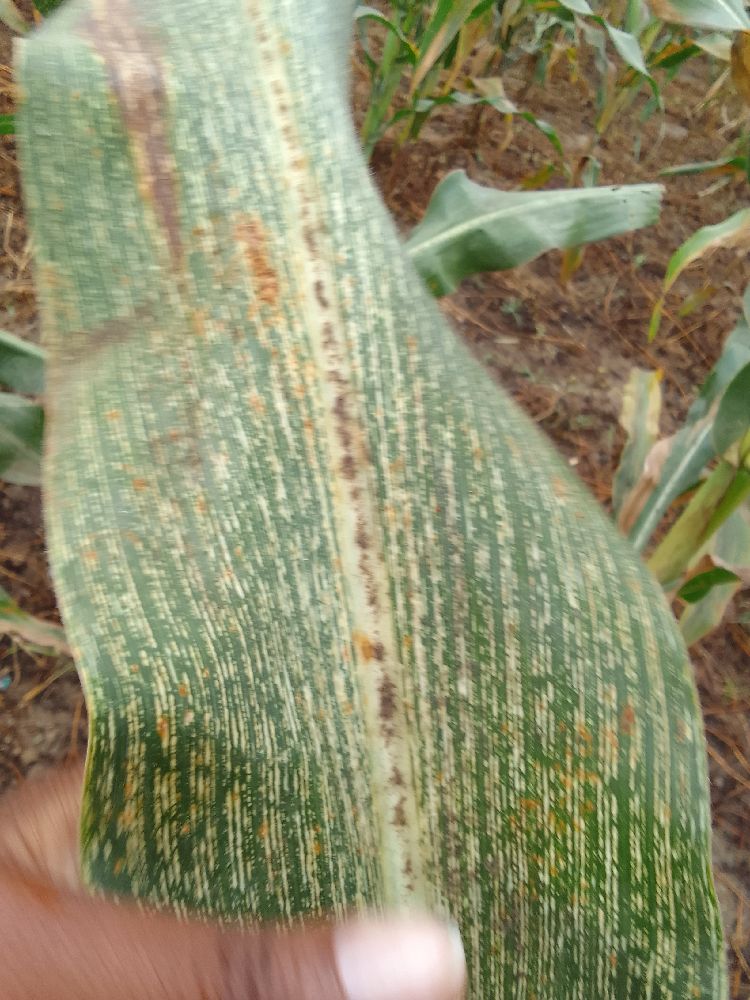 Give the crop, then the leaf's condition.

maize, maize streak virus
